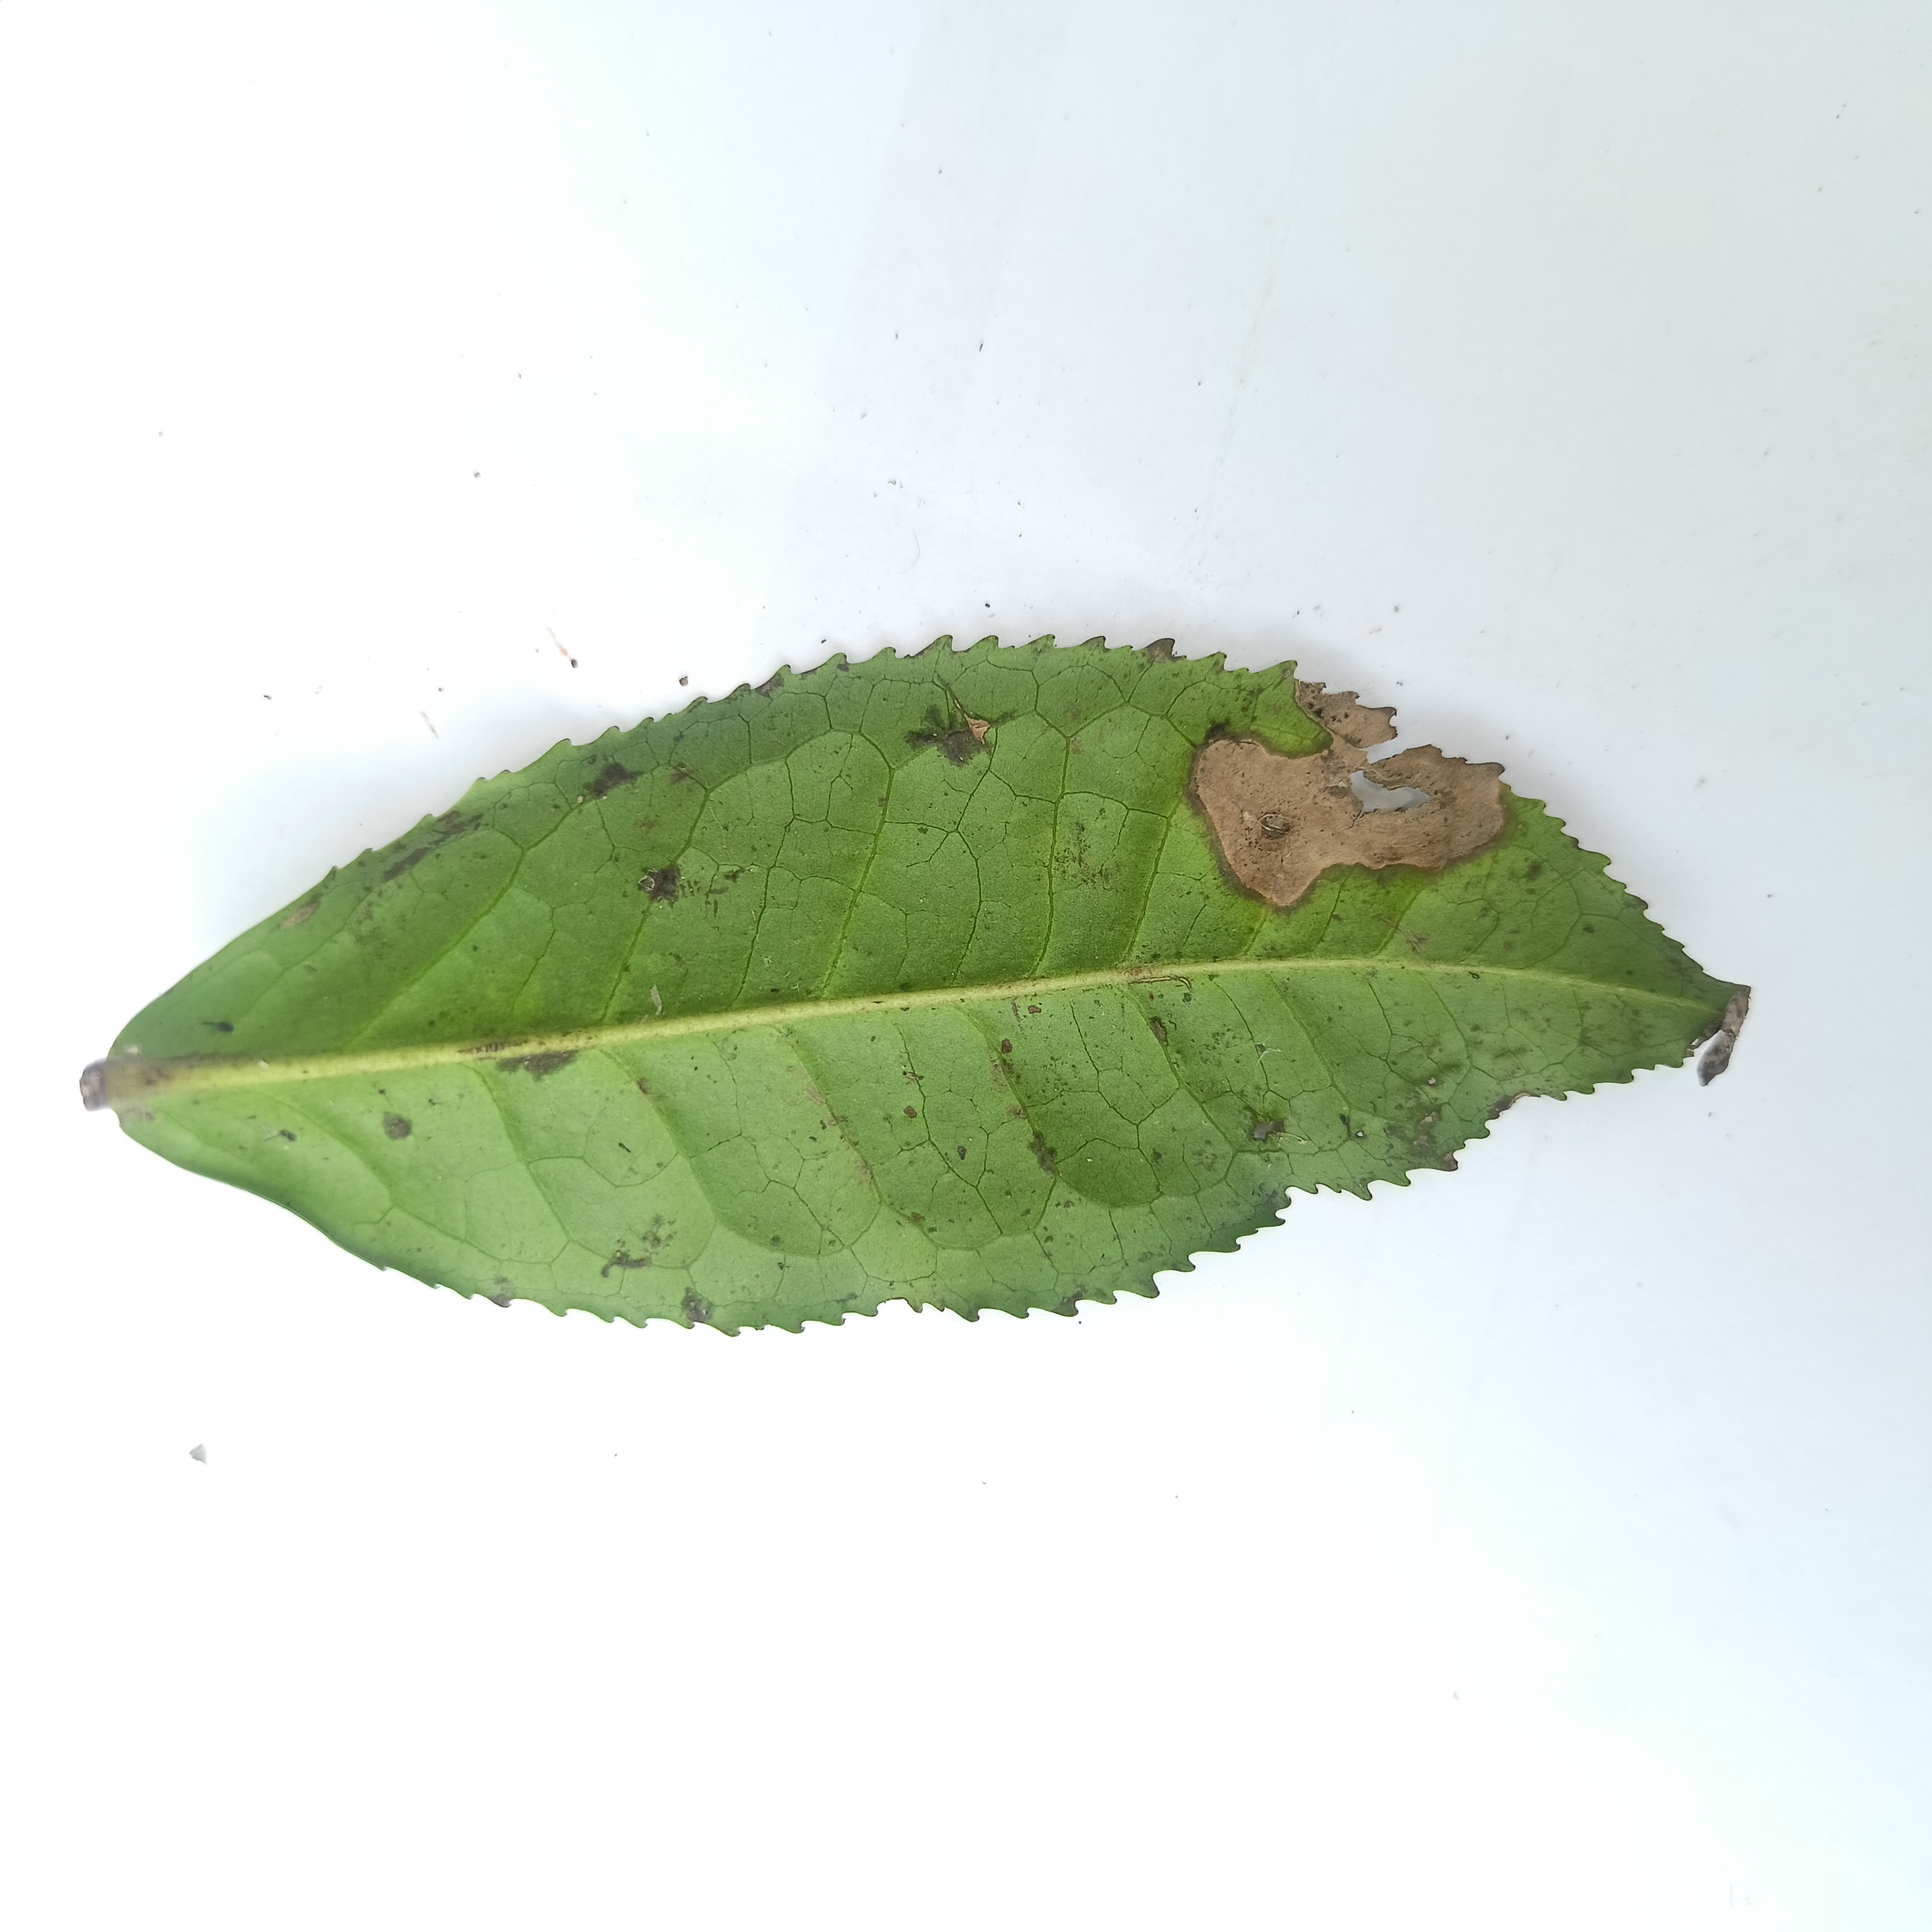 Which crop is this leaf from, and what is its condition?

tea, brown blight
